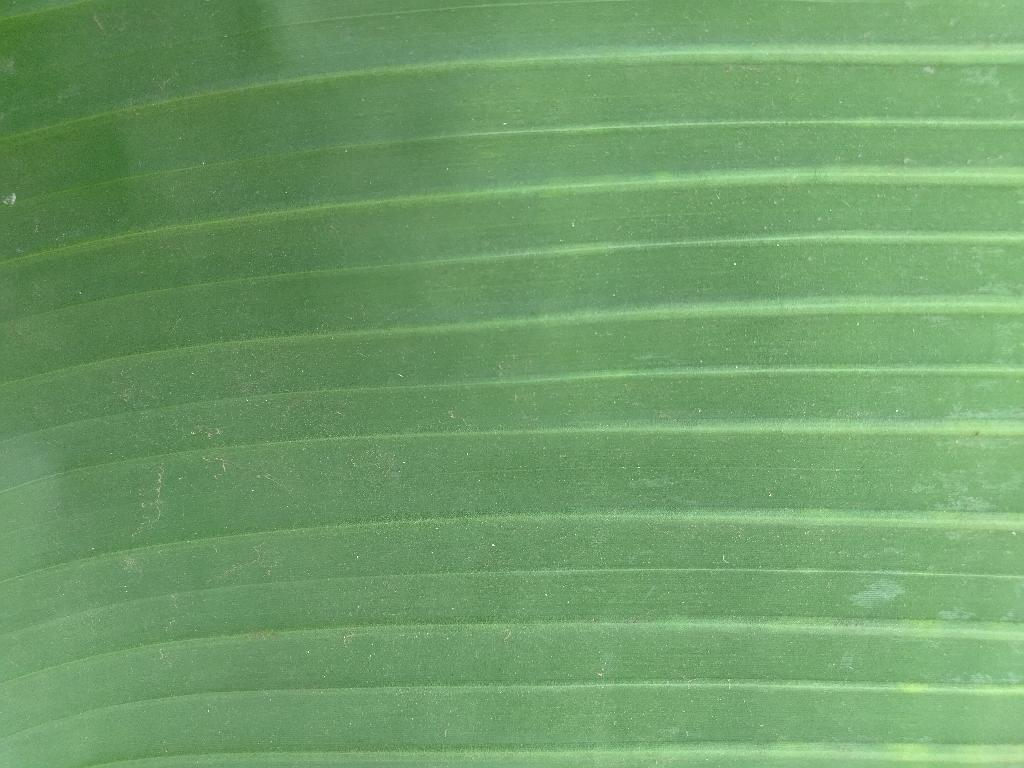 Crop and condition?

banana, healthy
